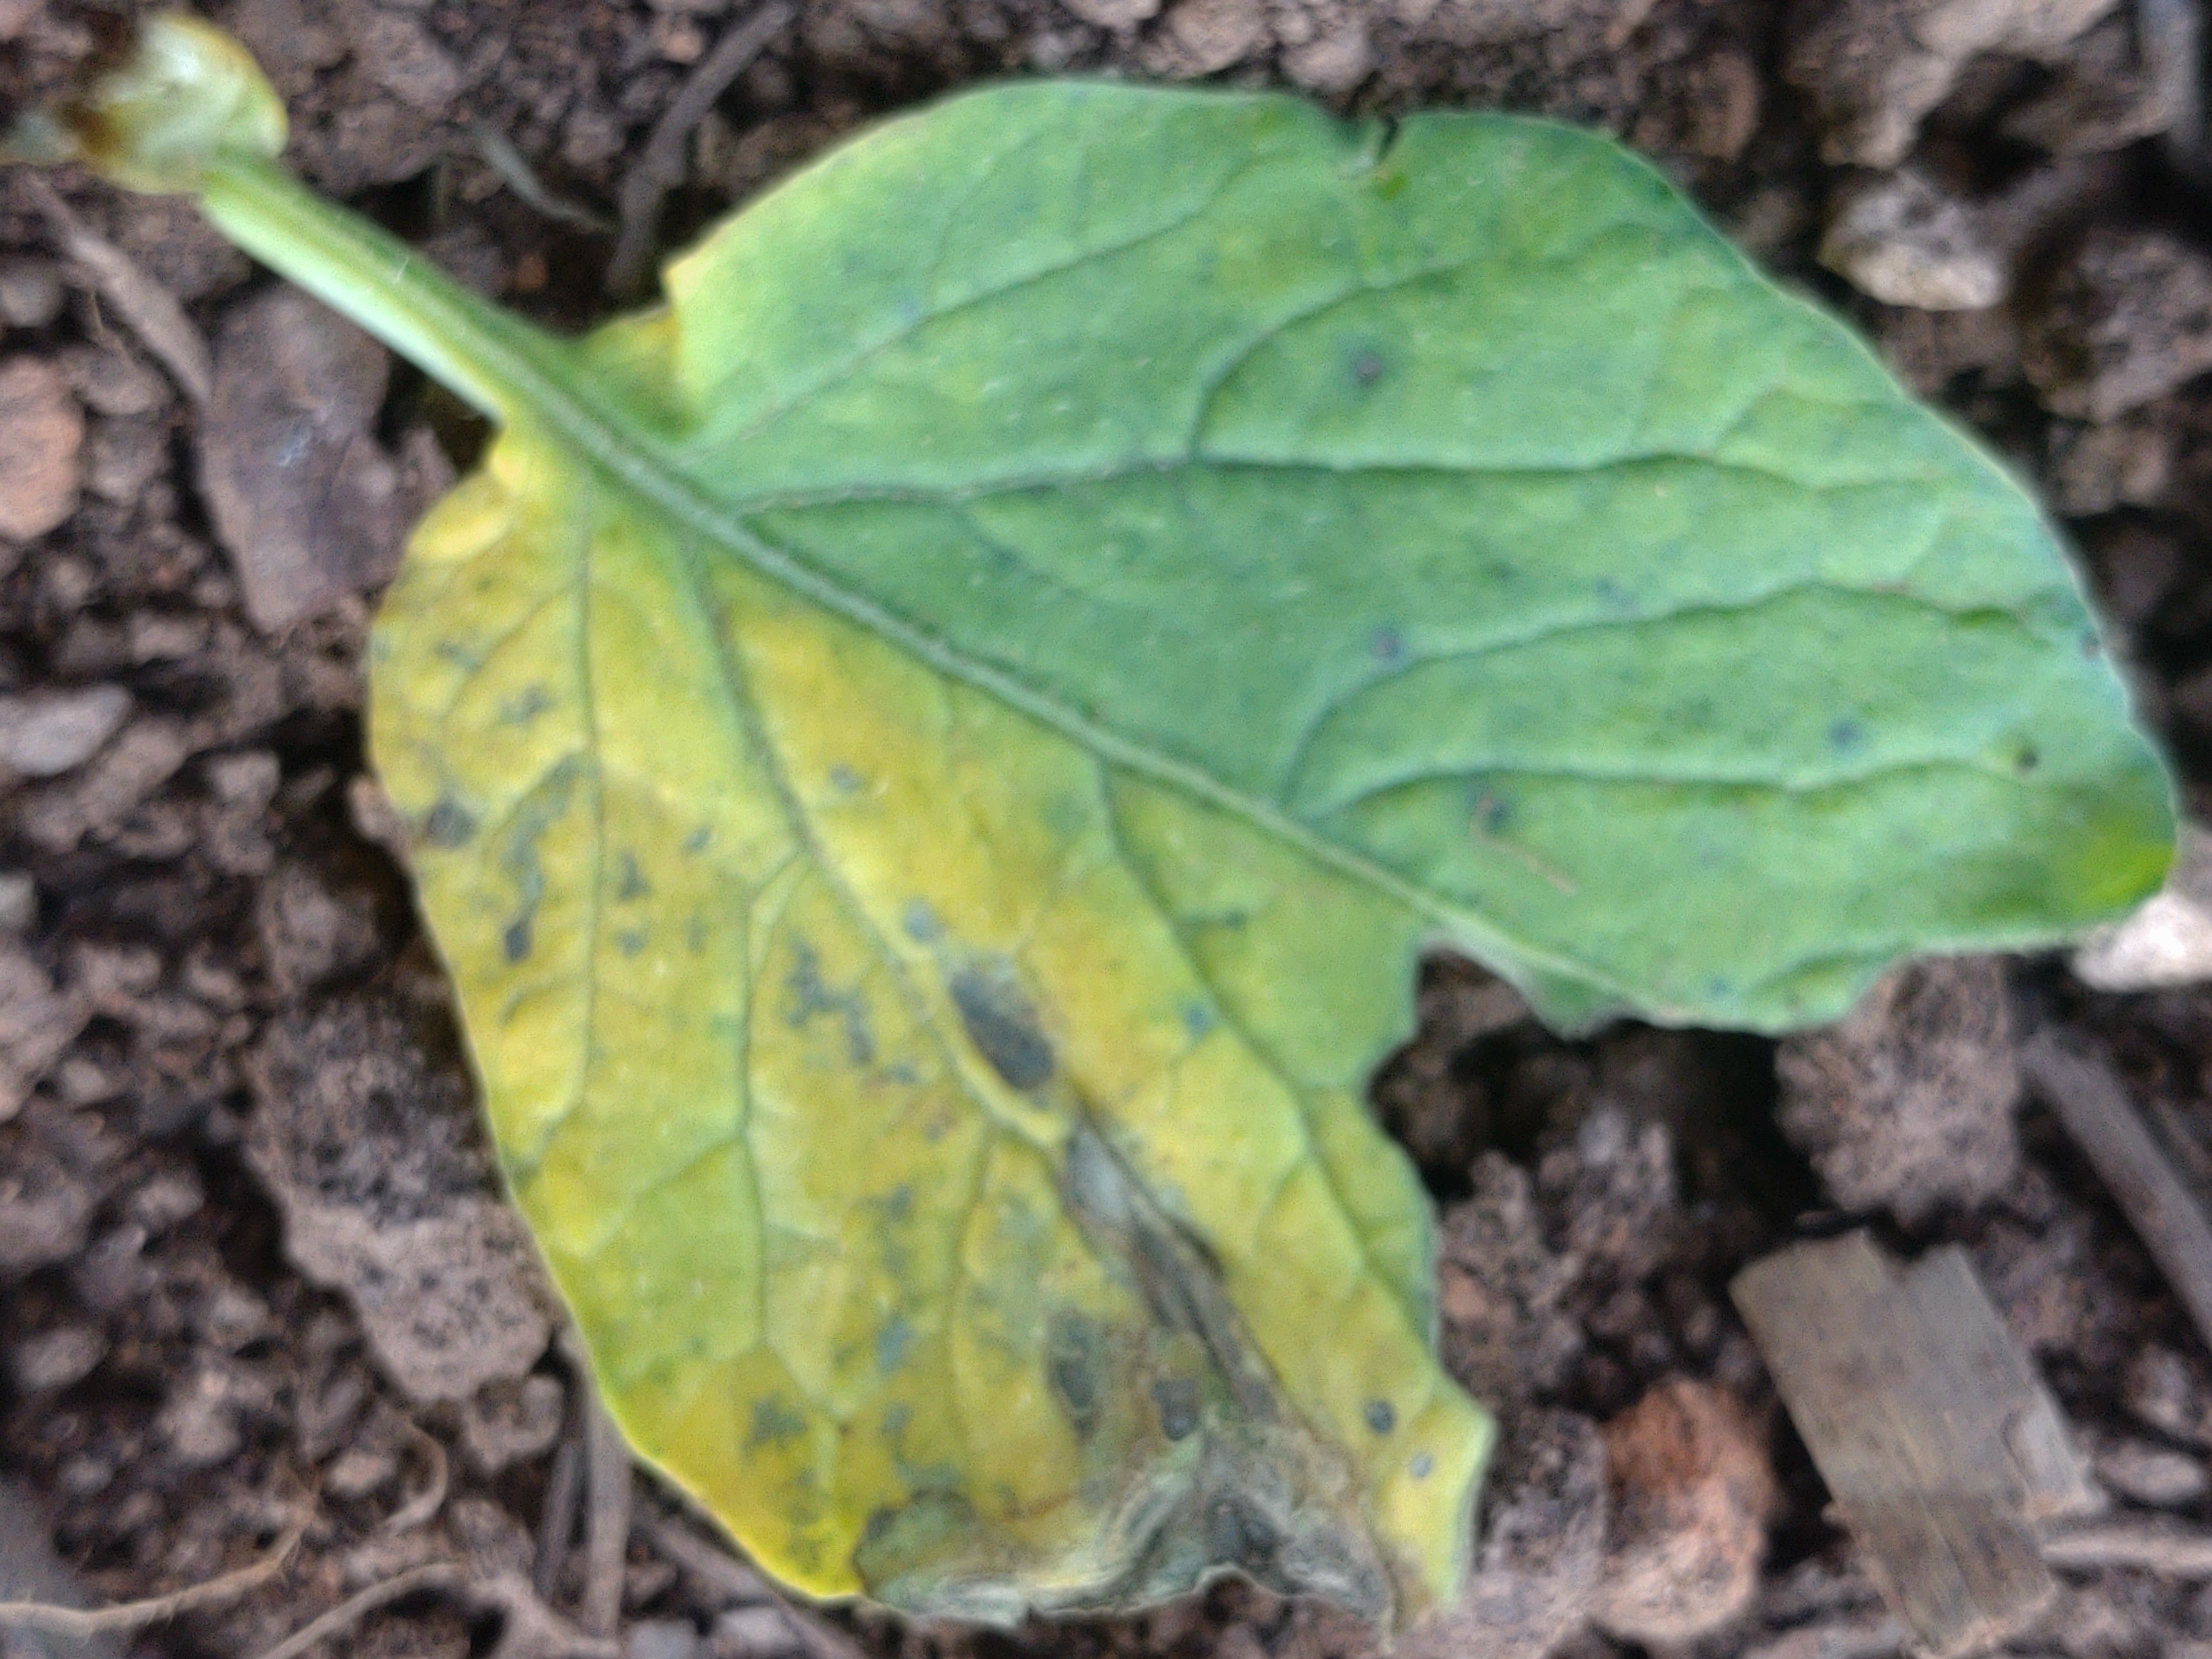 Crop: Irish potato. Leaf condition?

late blight
